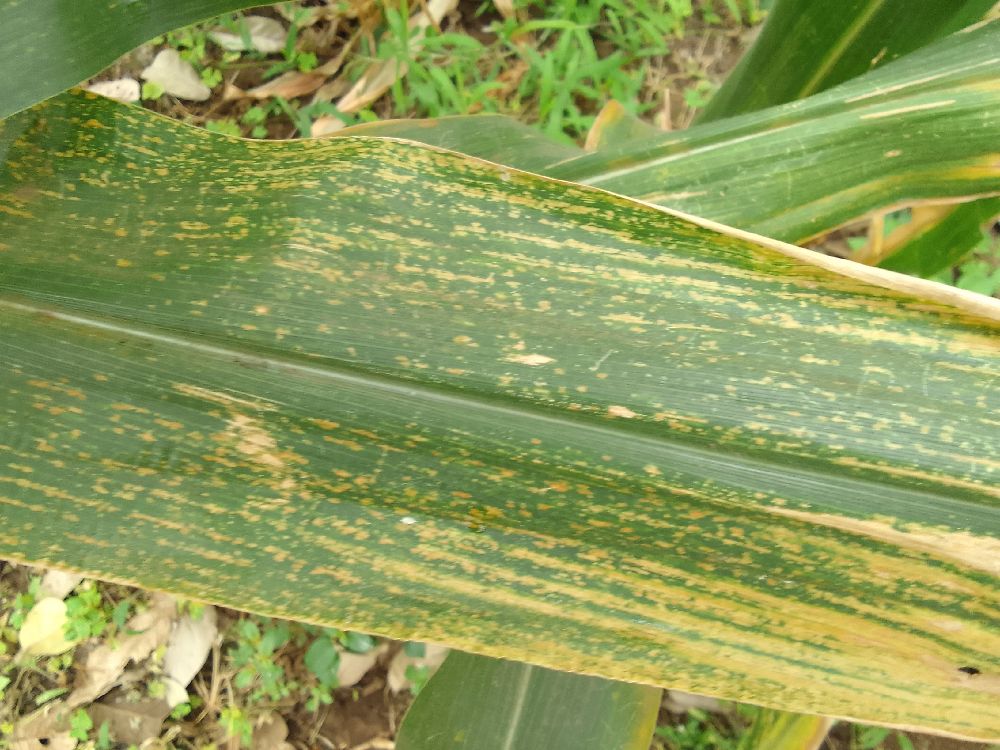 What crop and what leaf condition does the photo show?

maize, maize lethal necrosis
